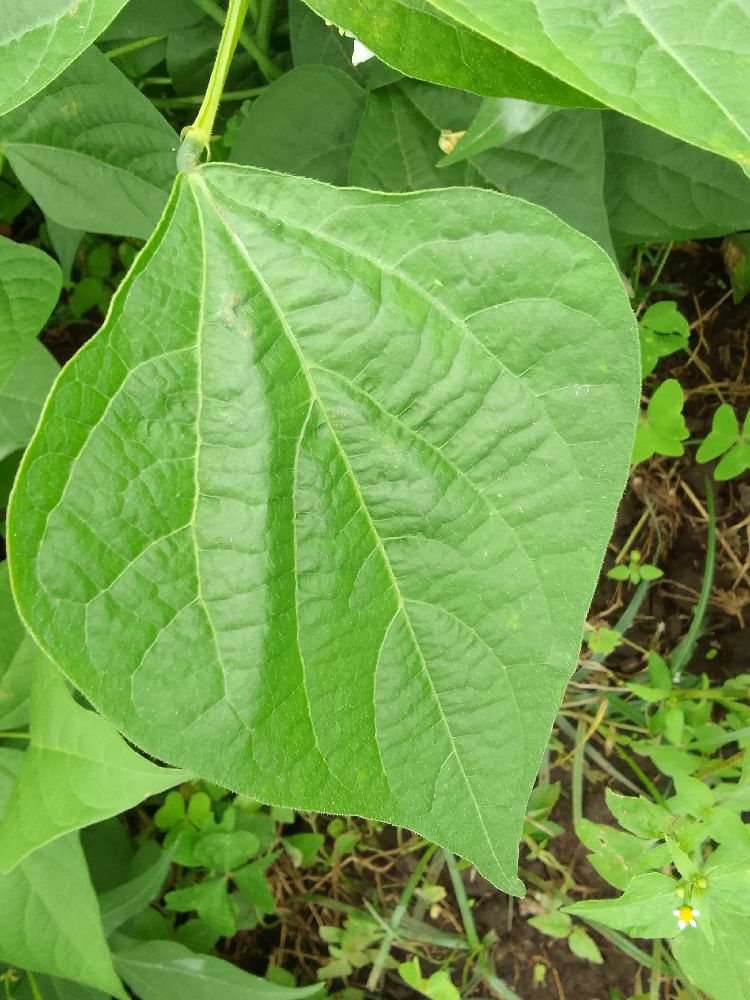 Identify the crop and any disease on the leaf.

common bean, healthy
